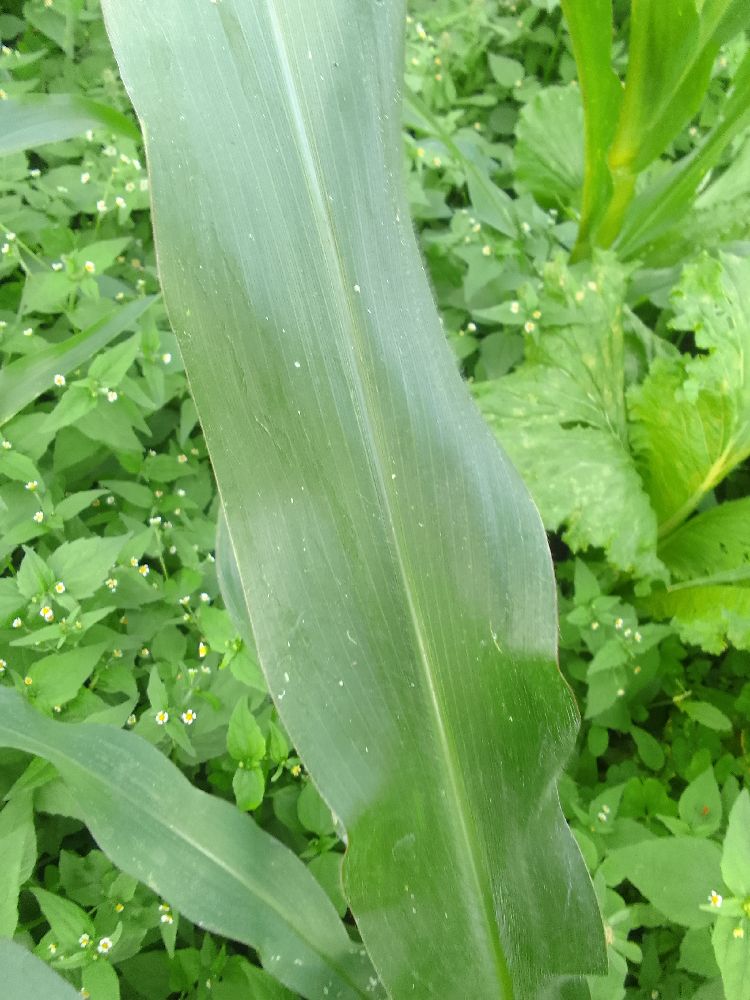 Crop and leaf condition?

maize, healthy
